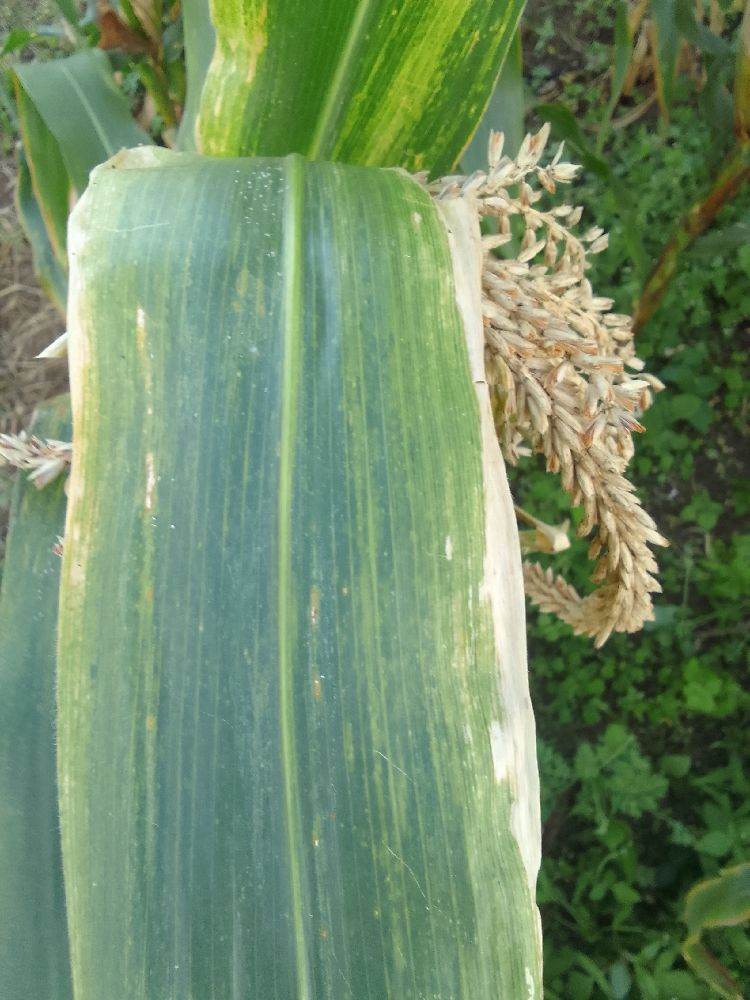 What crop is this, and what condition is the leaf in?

maize, maize lethal necrosis
